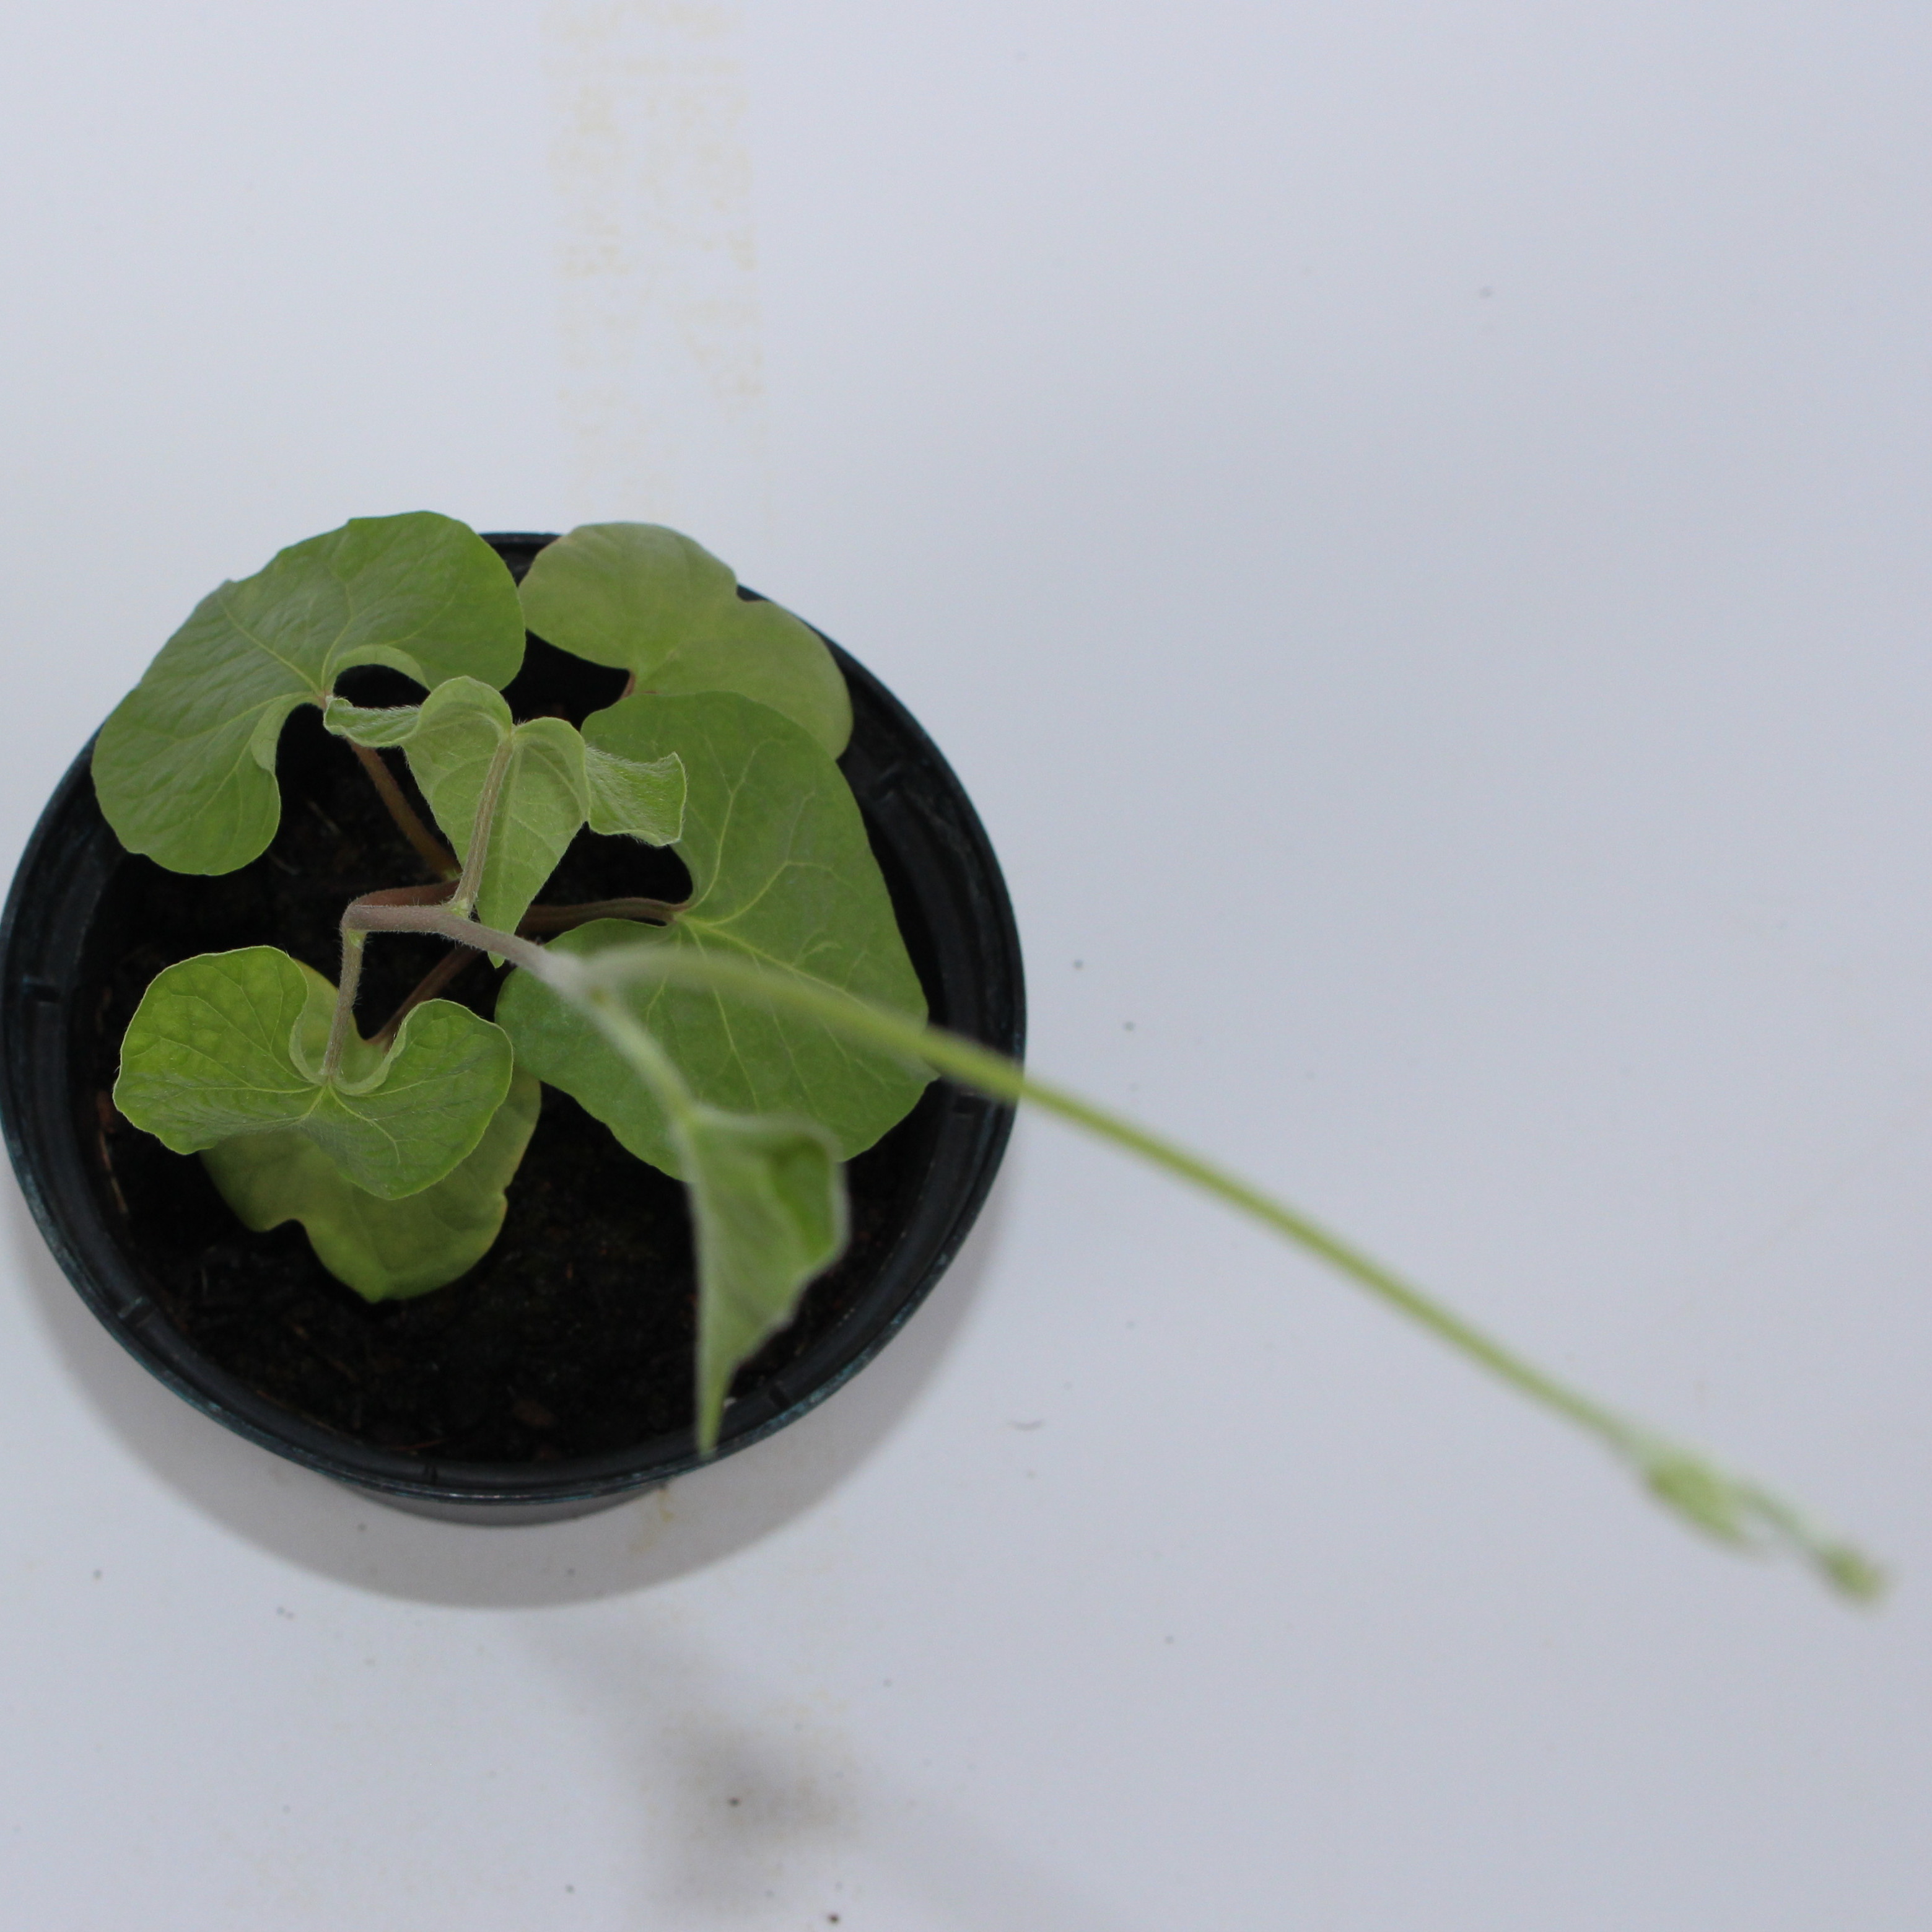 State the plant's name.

Convolvulus arvensis
